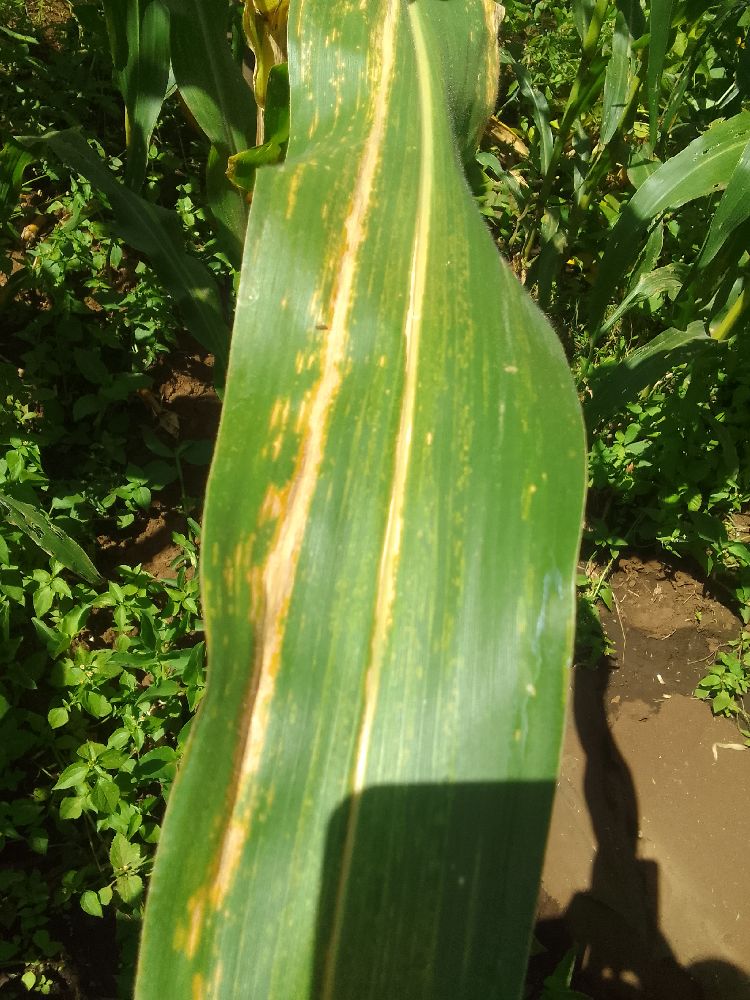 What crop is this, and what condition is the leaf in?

maize, maize lethal necrosis
